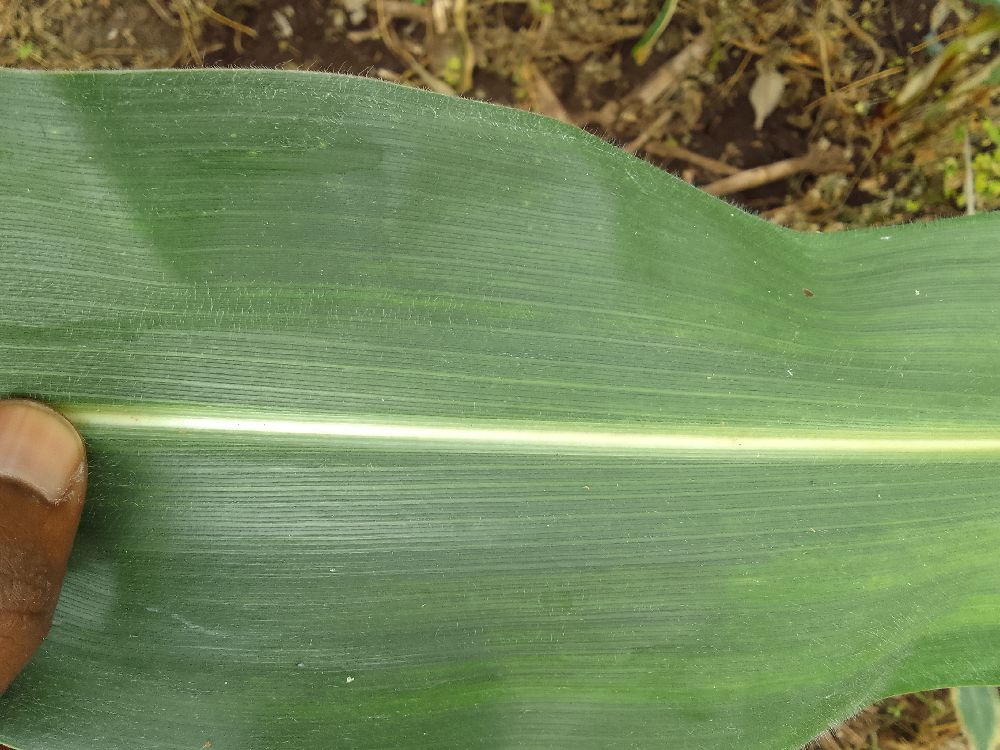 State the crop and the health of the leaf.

maize, healthy
